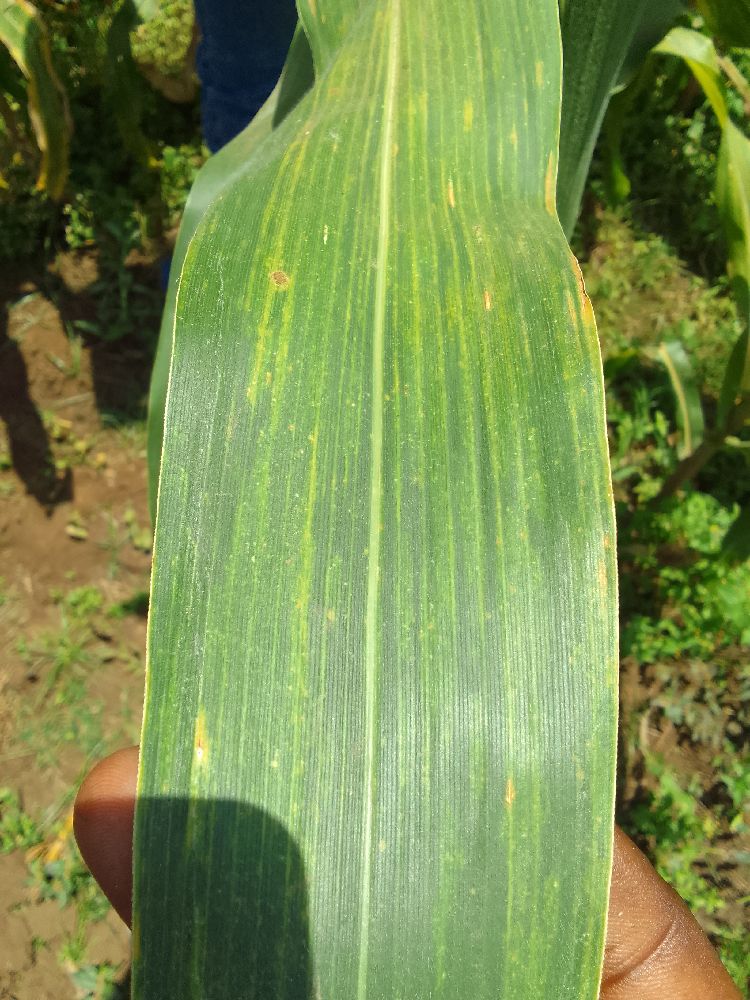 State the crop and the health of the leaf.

maize, maize lethal necrosis
